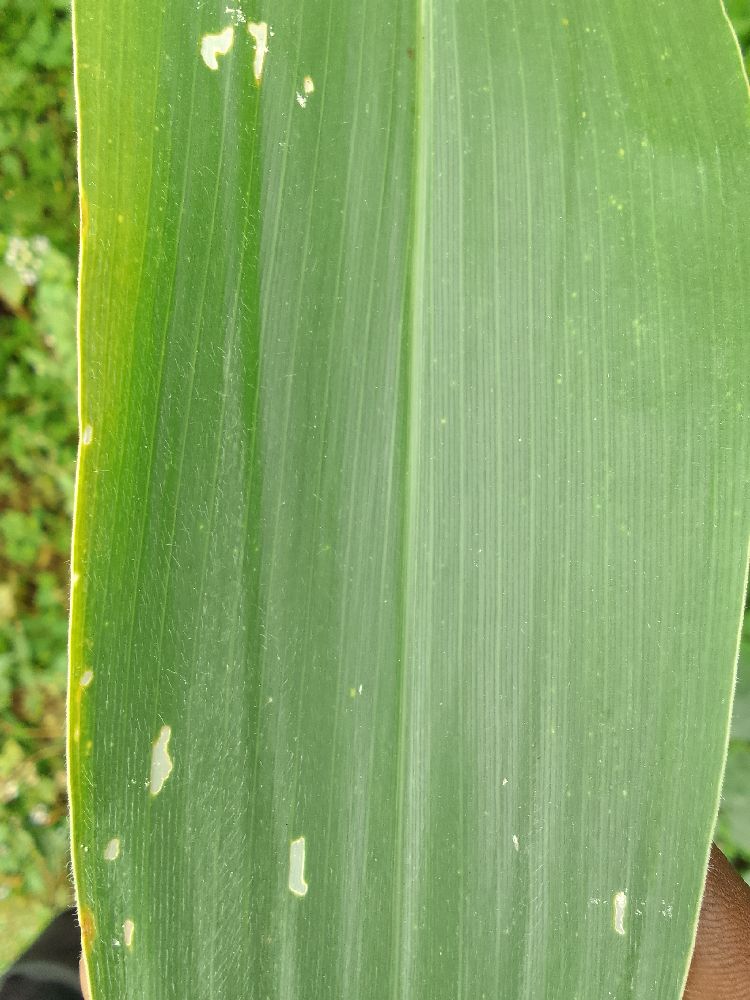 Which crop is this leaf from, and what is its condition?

maize, healthy
